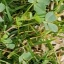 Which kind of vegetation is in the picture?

unstructured weed
